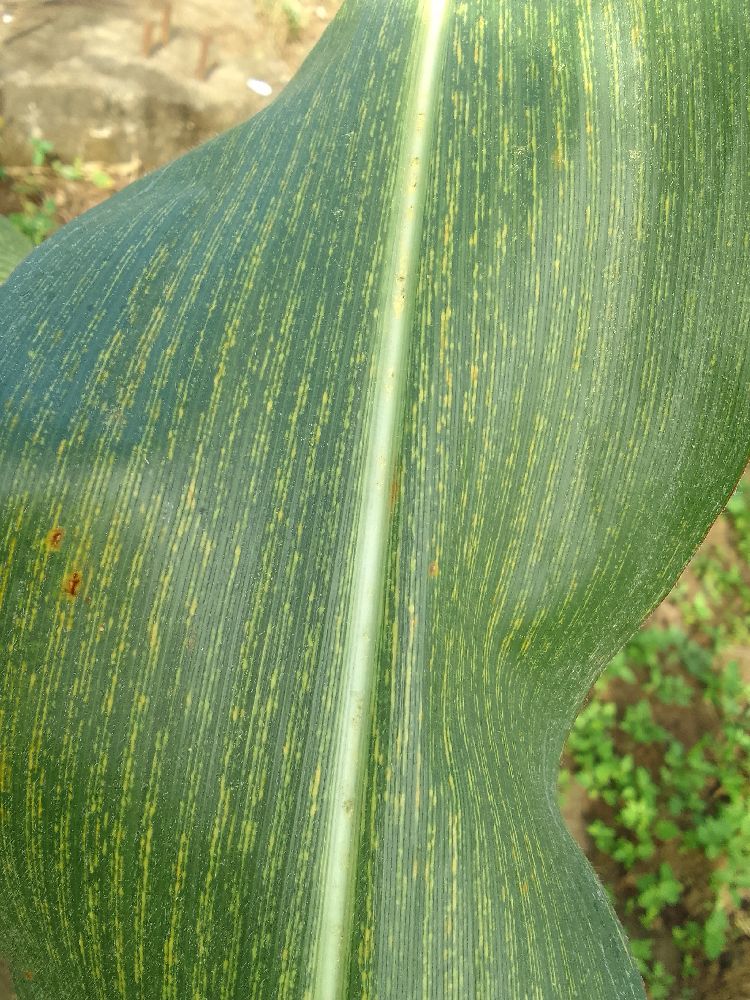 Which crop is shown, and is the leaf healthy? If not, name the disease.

maize, maize streak virus
